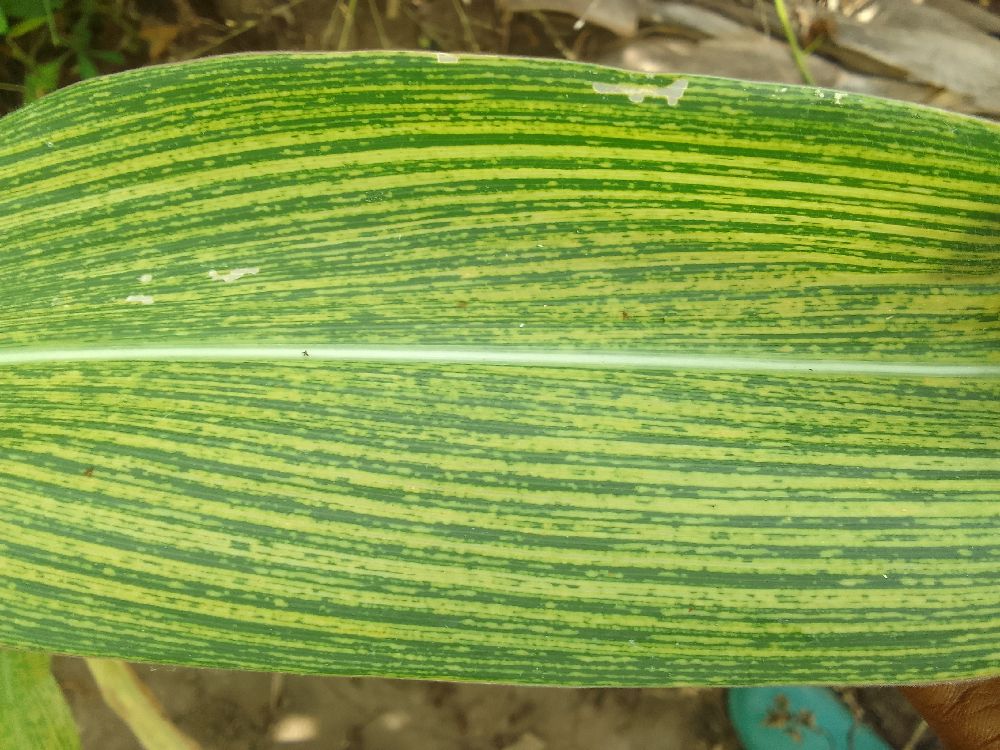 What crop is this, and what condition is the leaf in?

maize, maize streak virus
